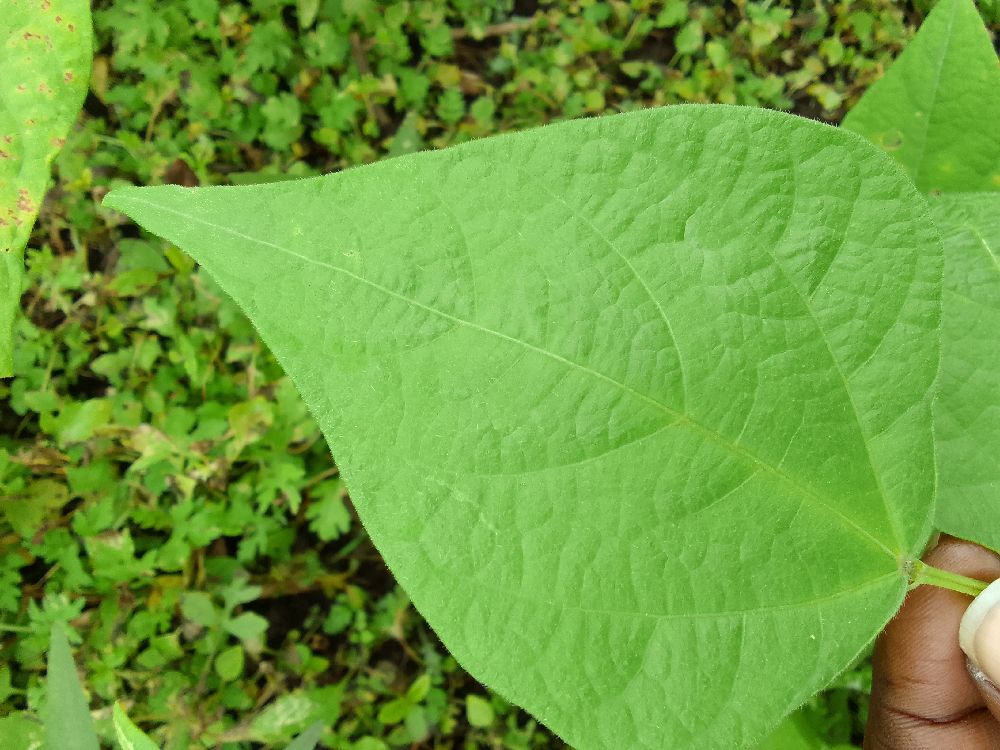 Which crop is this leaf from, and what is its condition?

common bean, healthy
